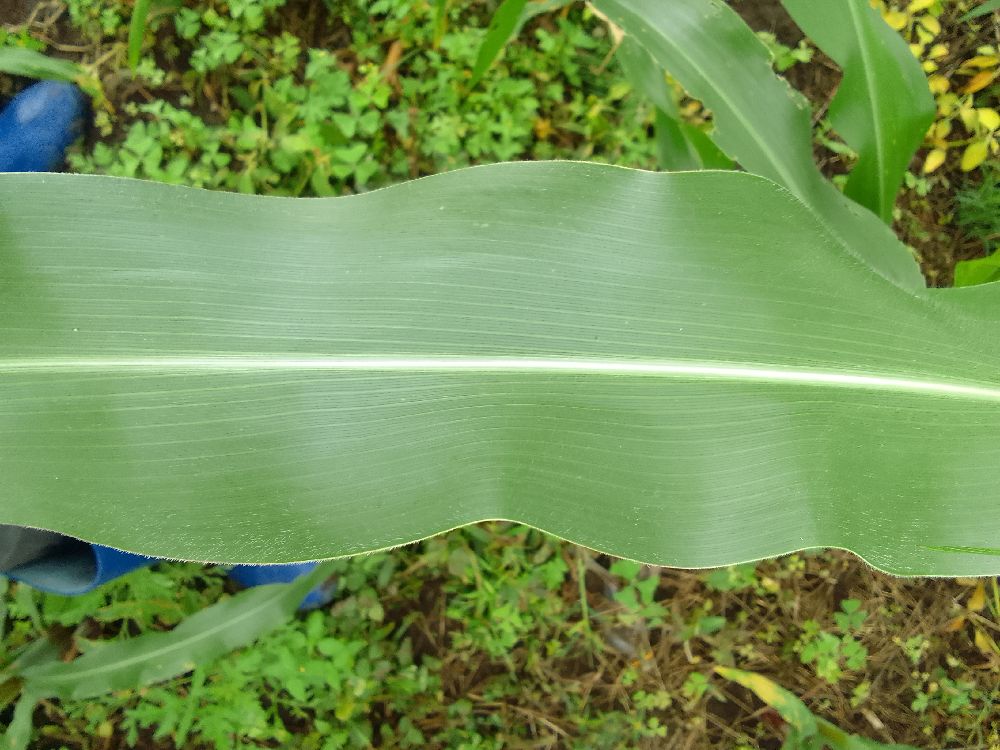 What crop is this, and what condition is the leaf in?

maize, healthy
